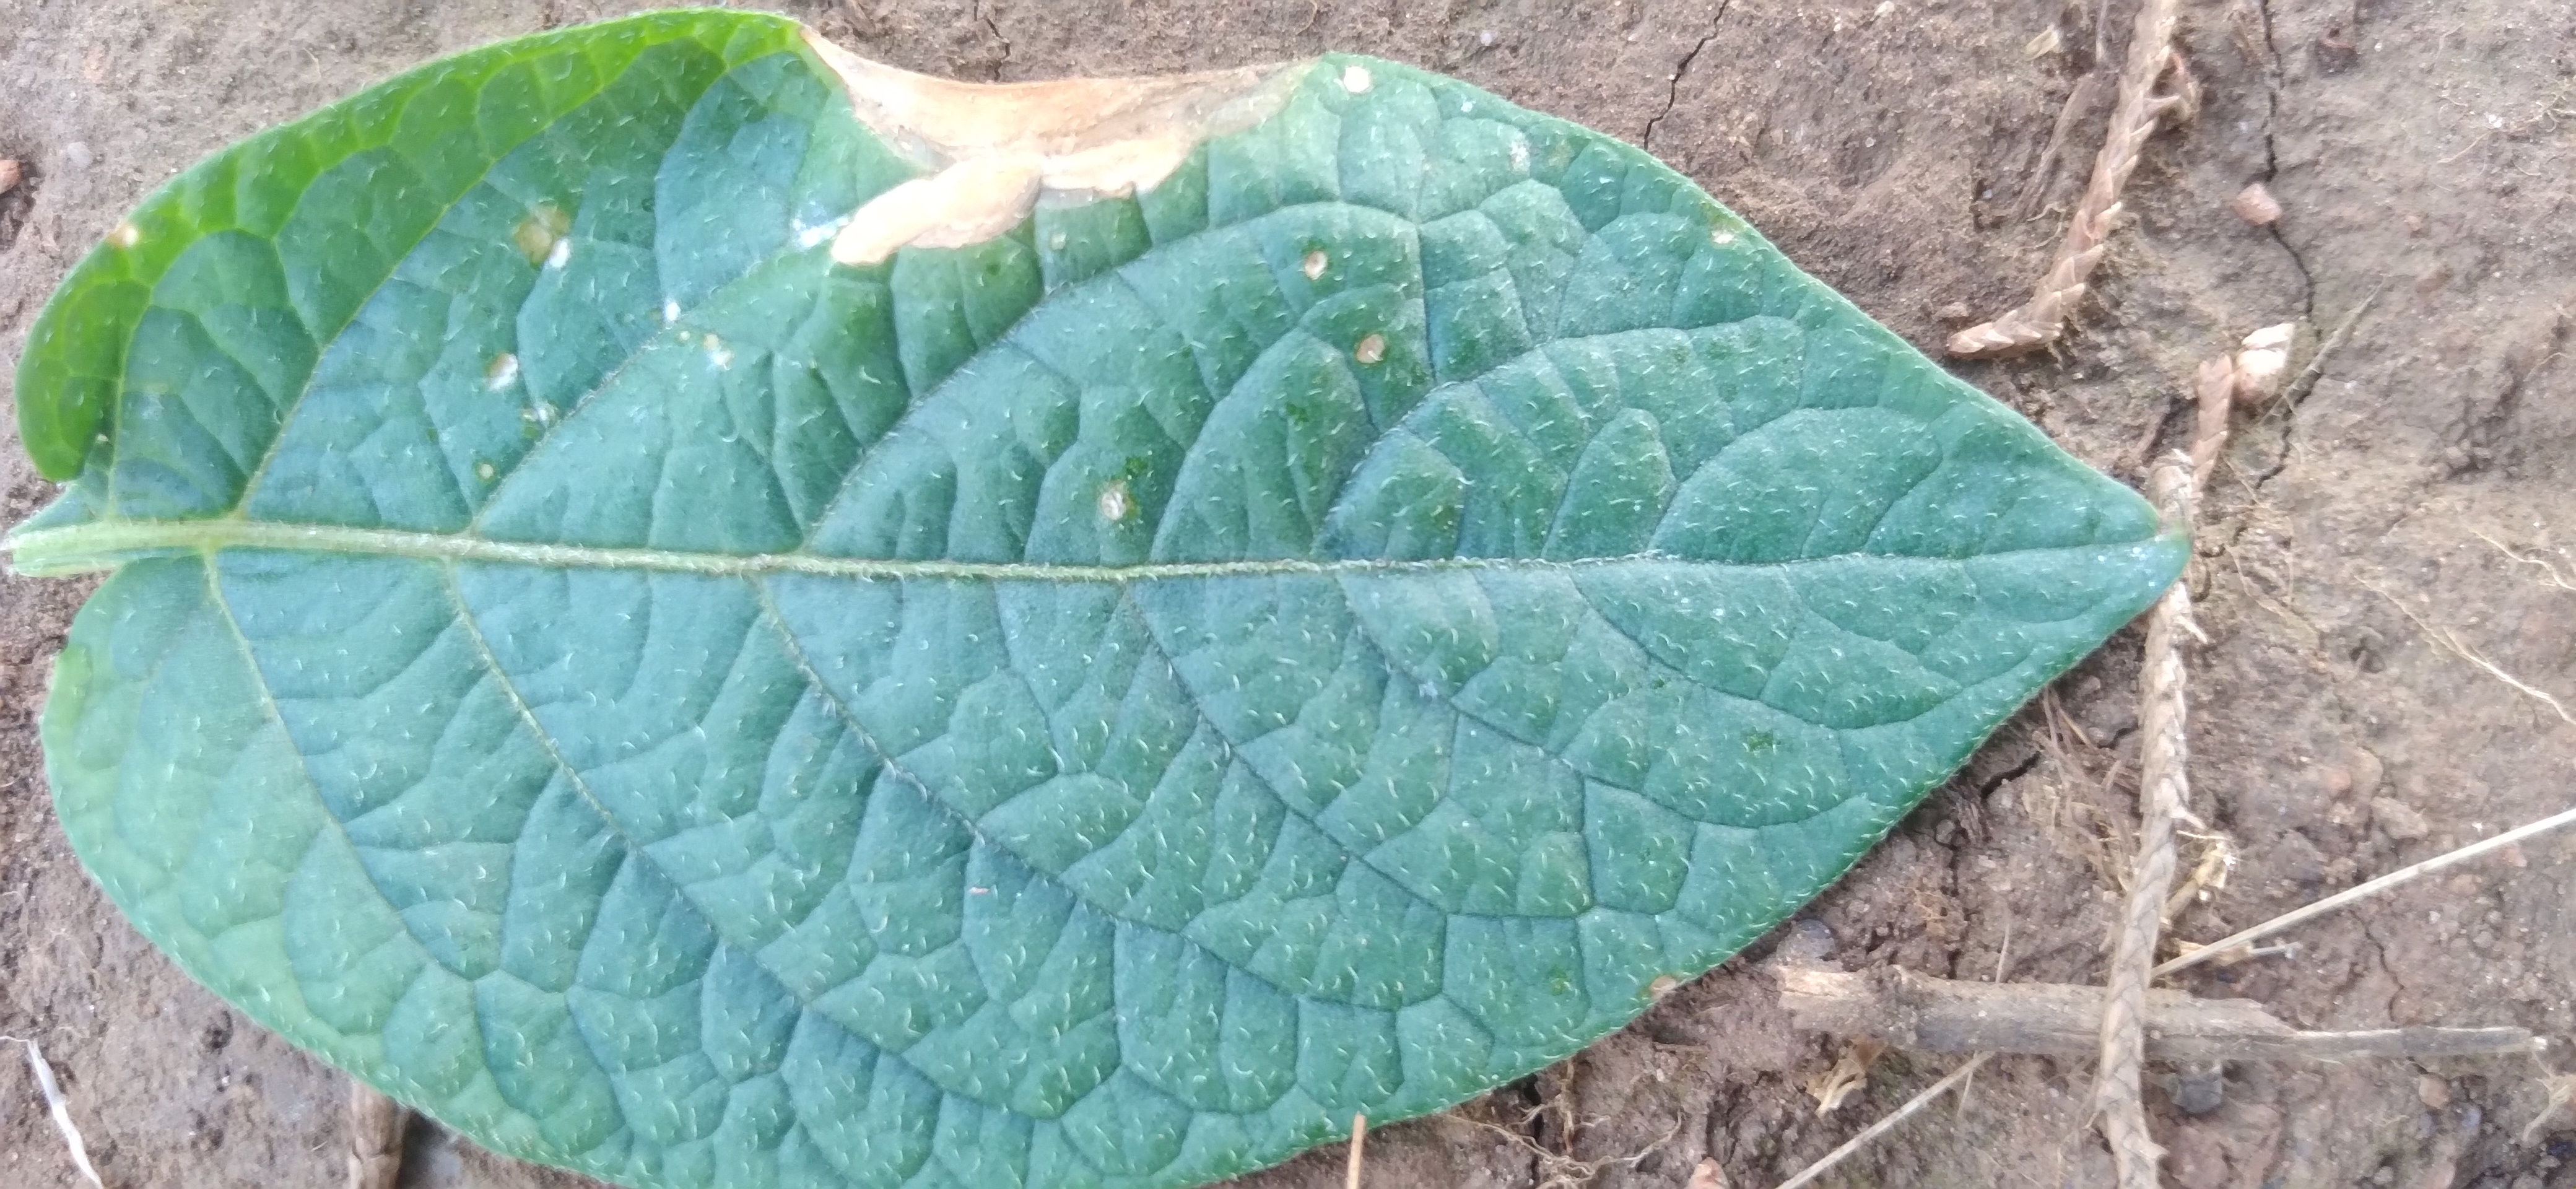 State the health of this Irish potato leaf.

early blight
